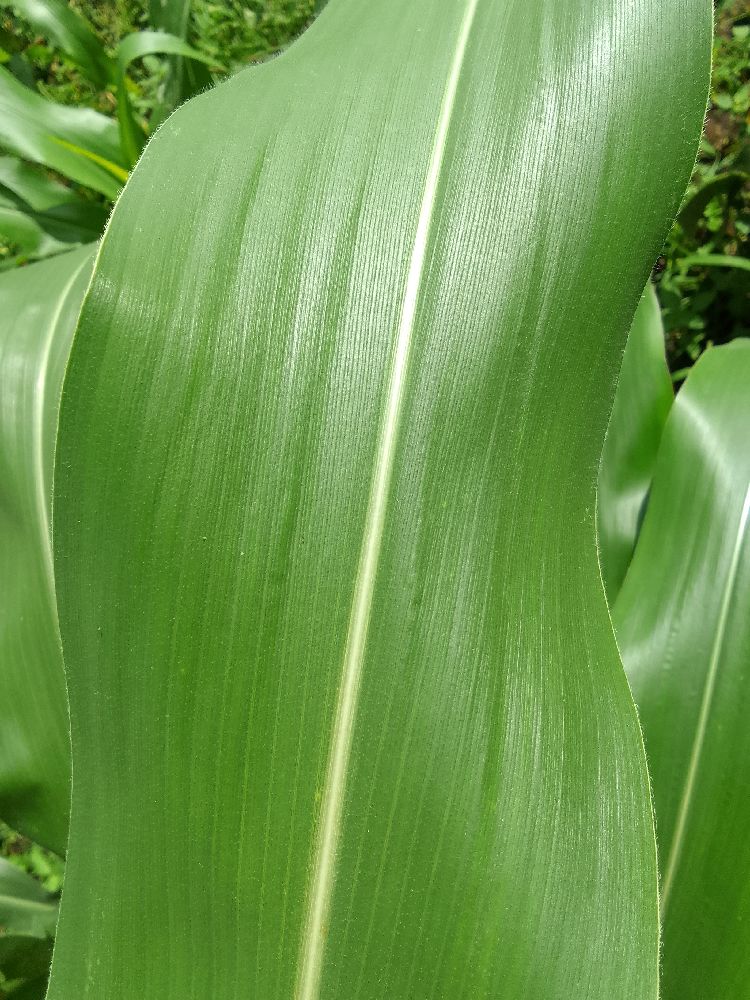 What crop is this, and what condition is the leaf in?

maize, healthy
